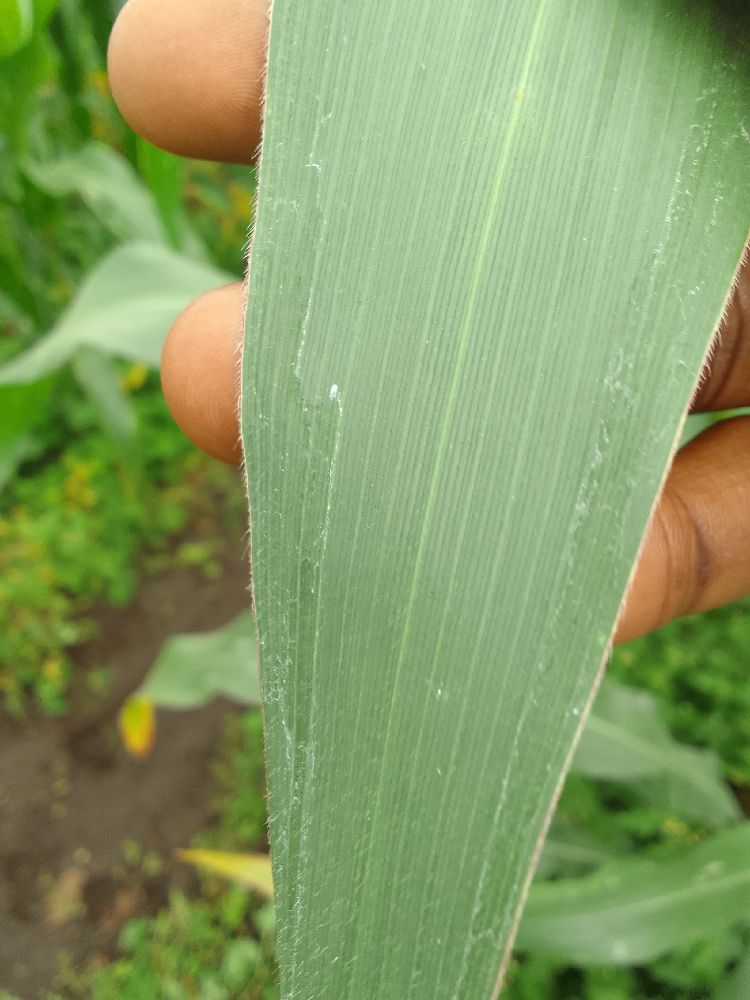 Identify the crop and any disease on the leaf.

maize, healthy
